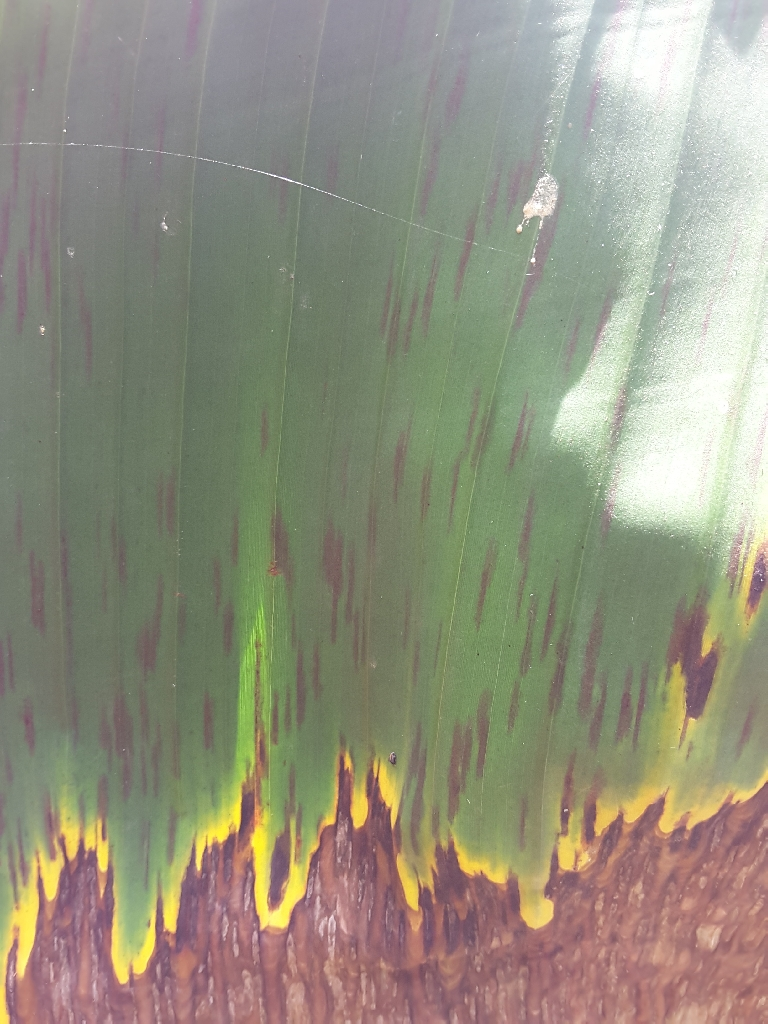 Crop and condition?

banana, black sigatoka
